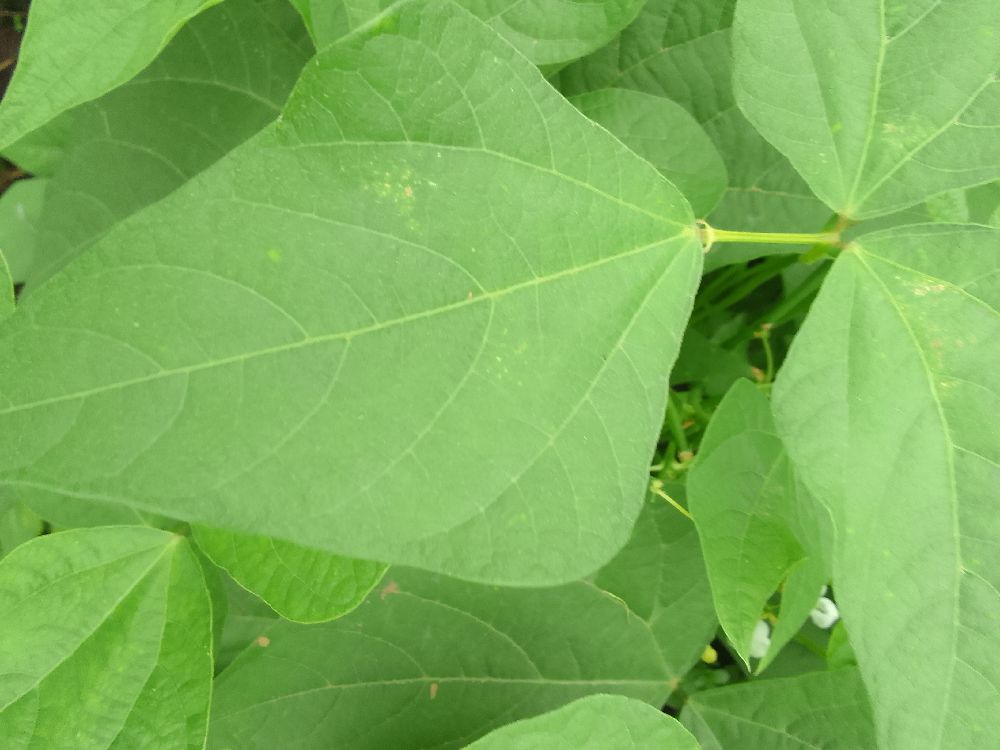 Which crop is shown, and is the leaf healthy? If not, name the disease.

common bean, healthy
